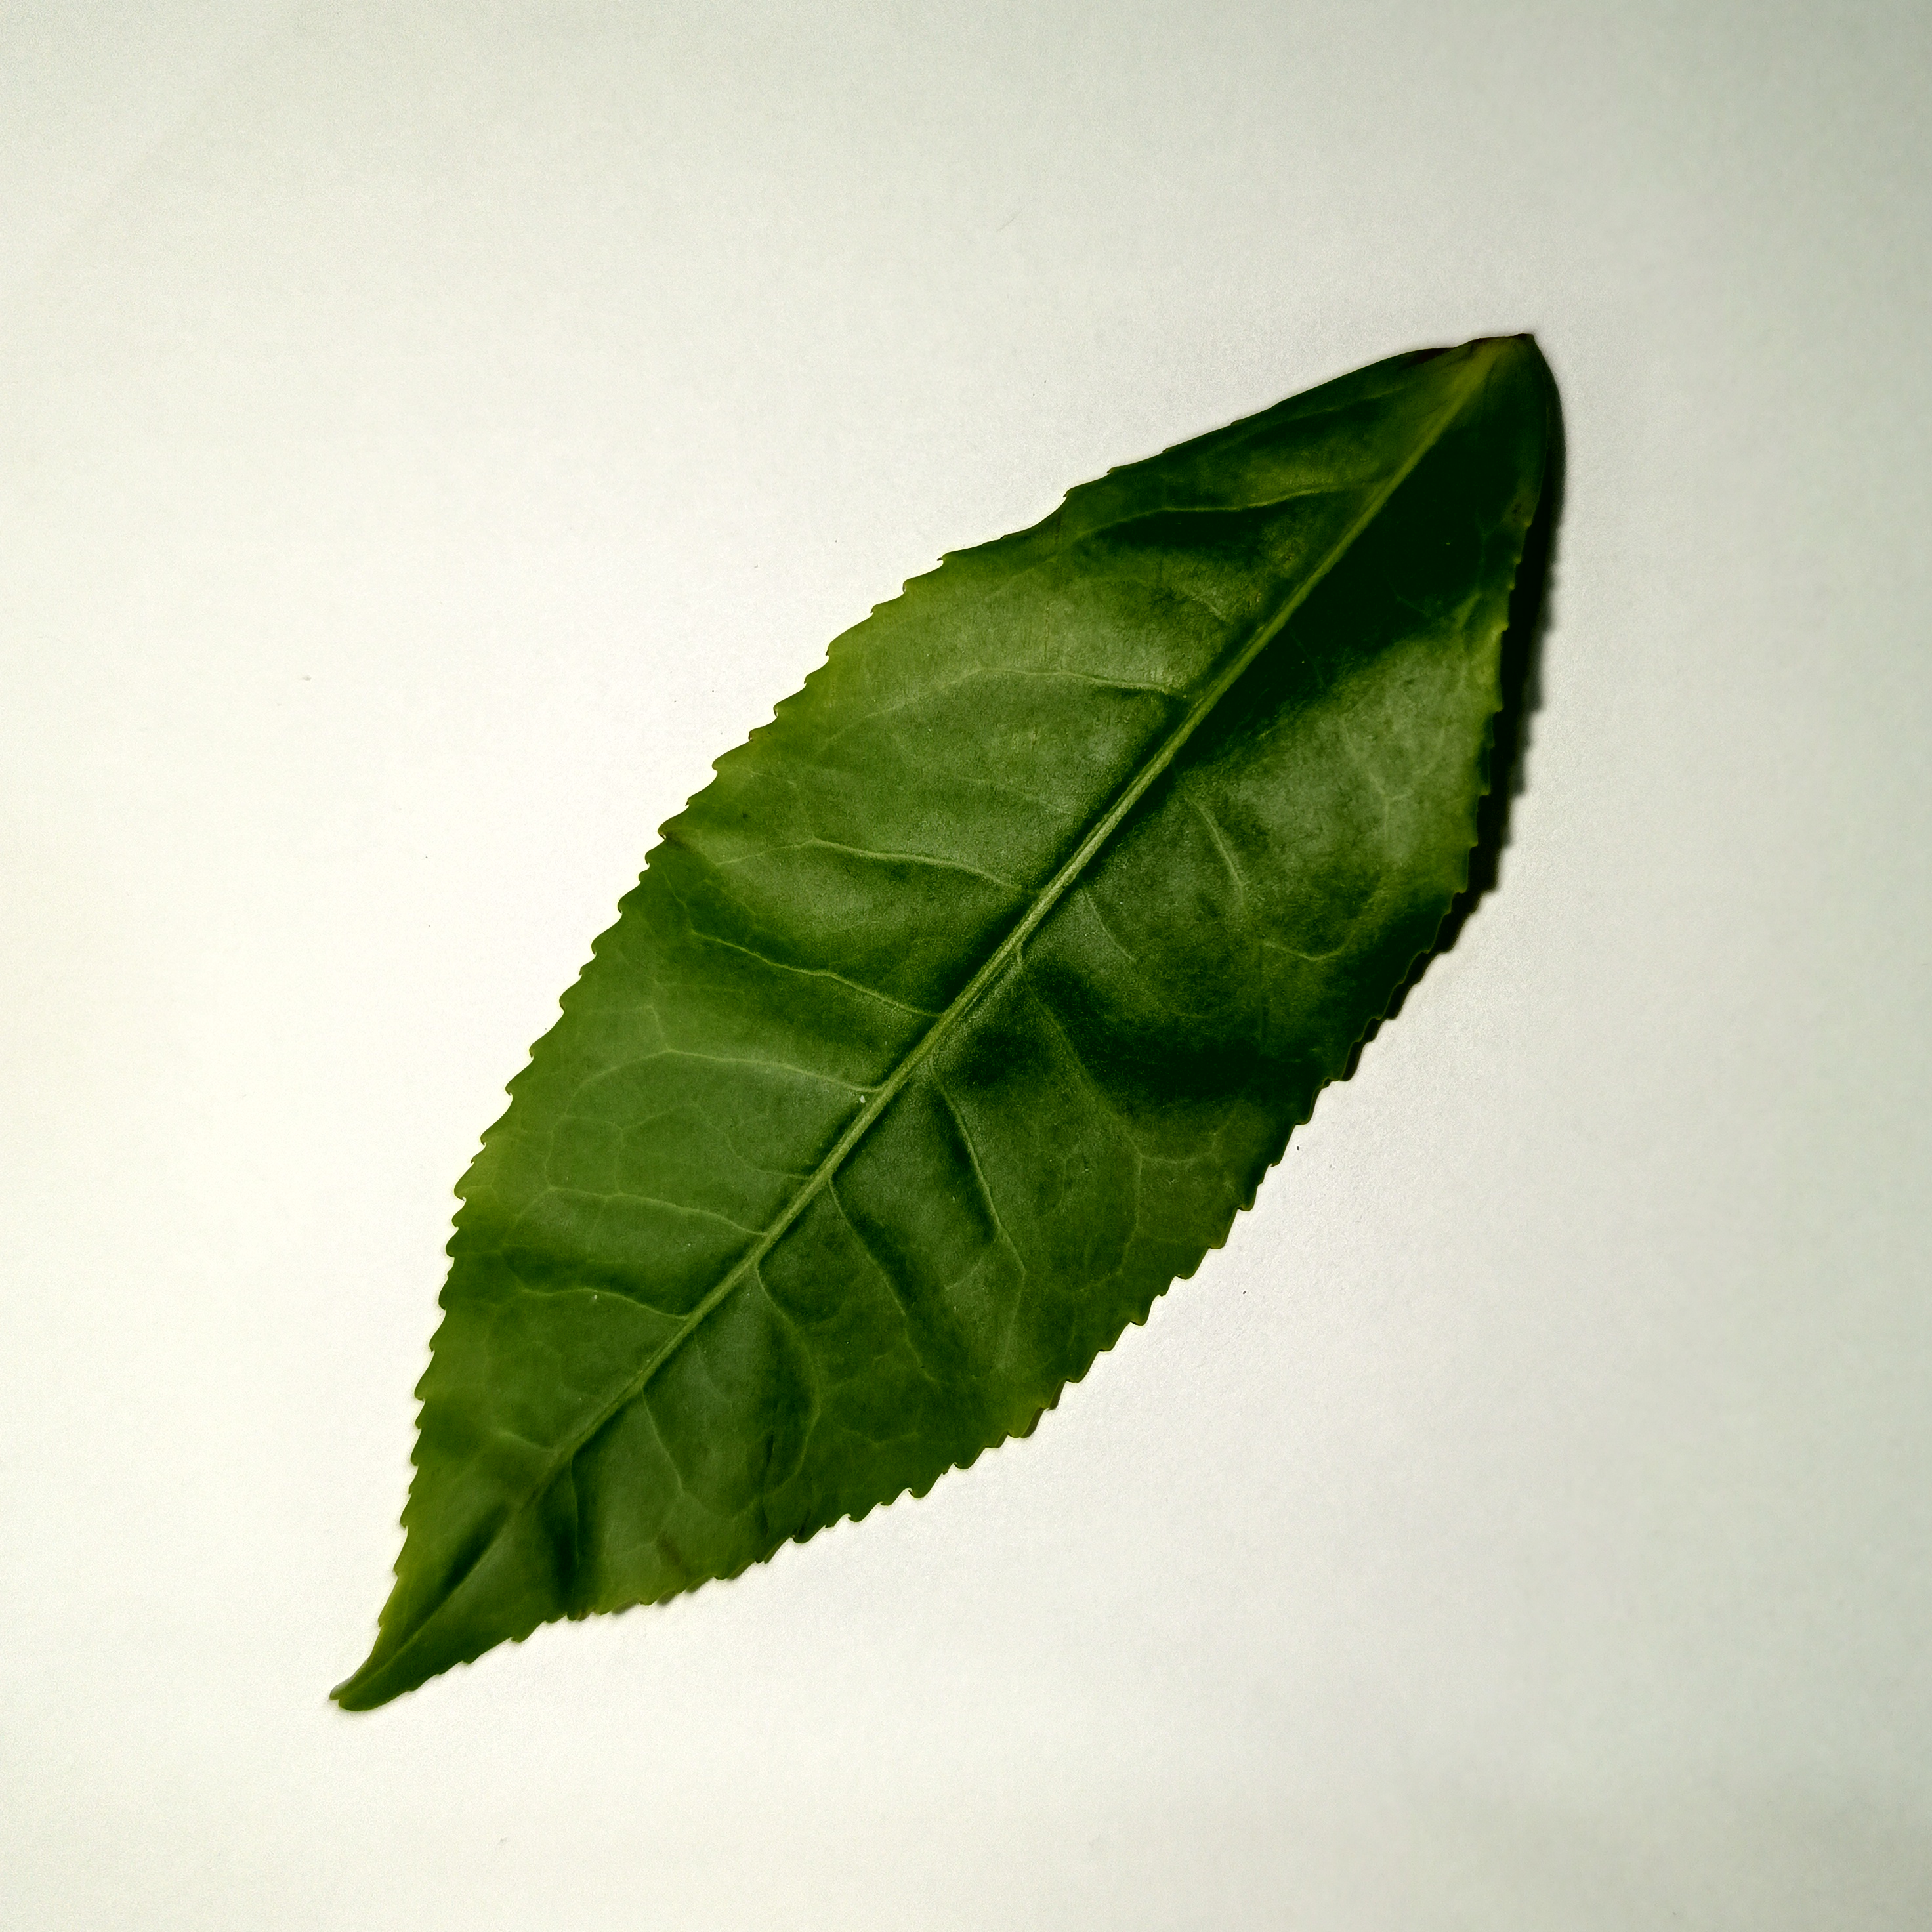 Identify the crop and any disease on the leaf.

tea, healthy
